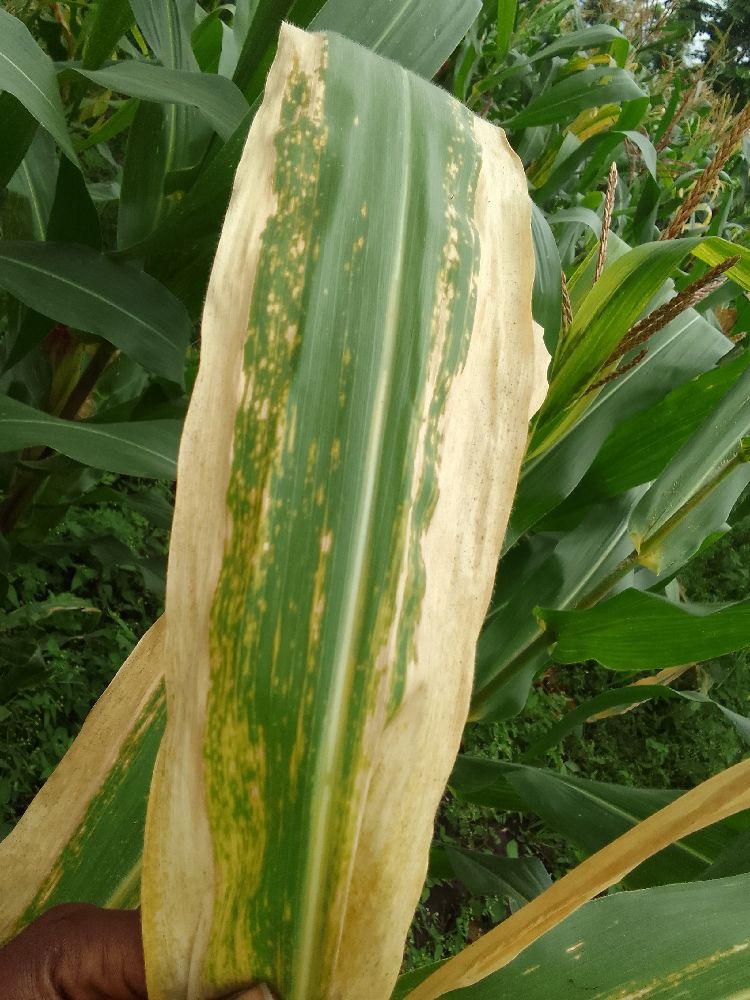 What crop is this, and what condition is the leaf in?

maize, maize lethal necrosis
